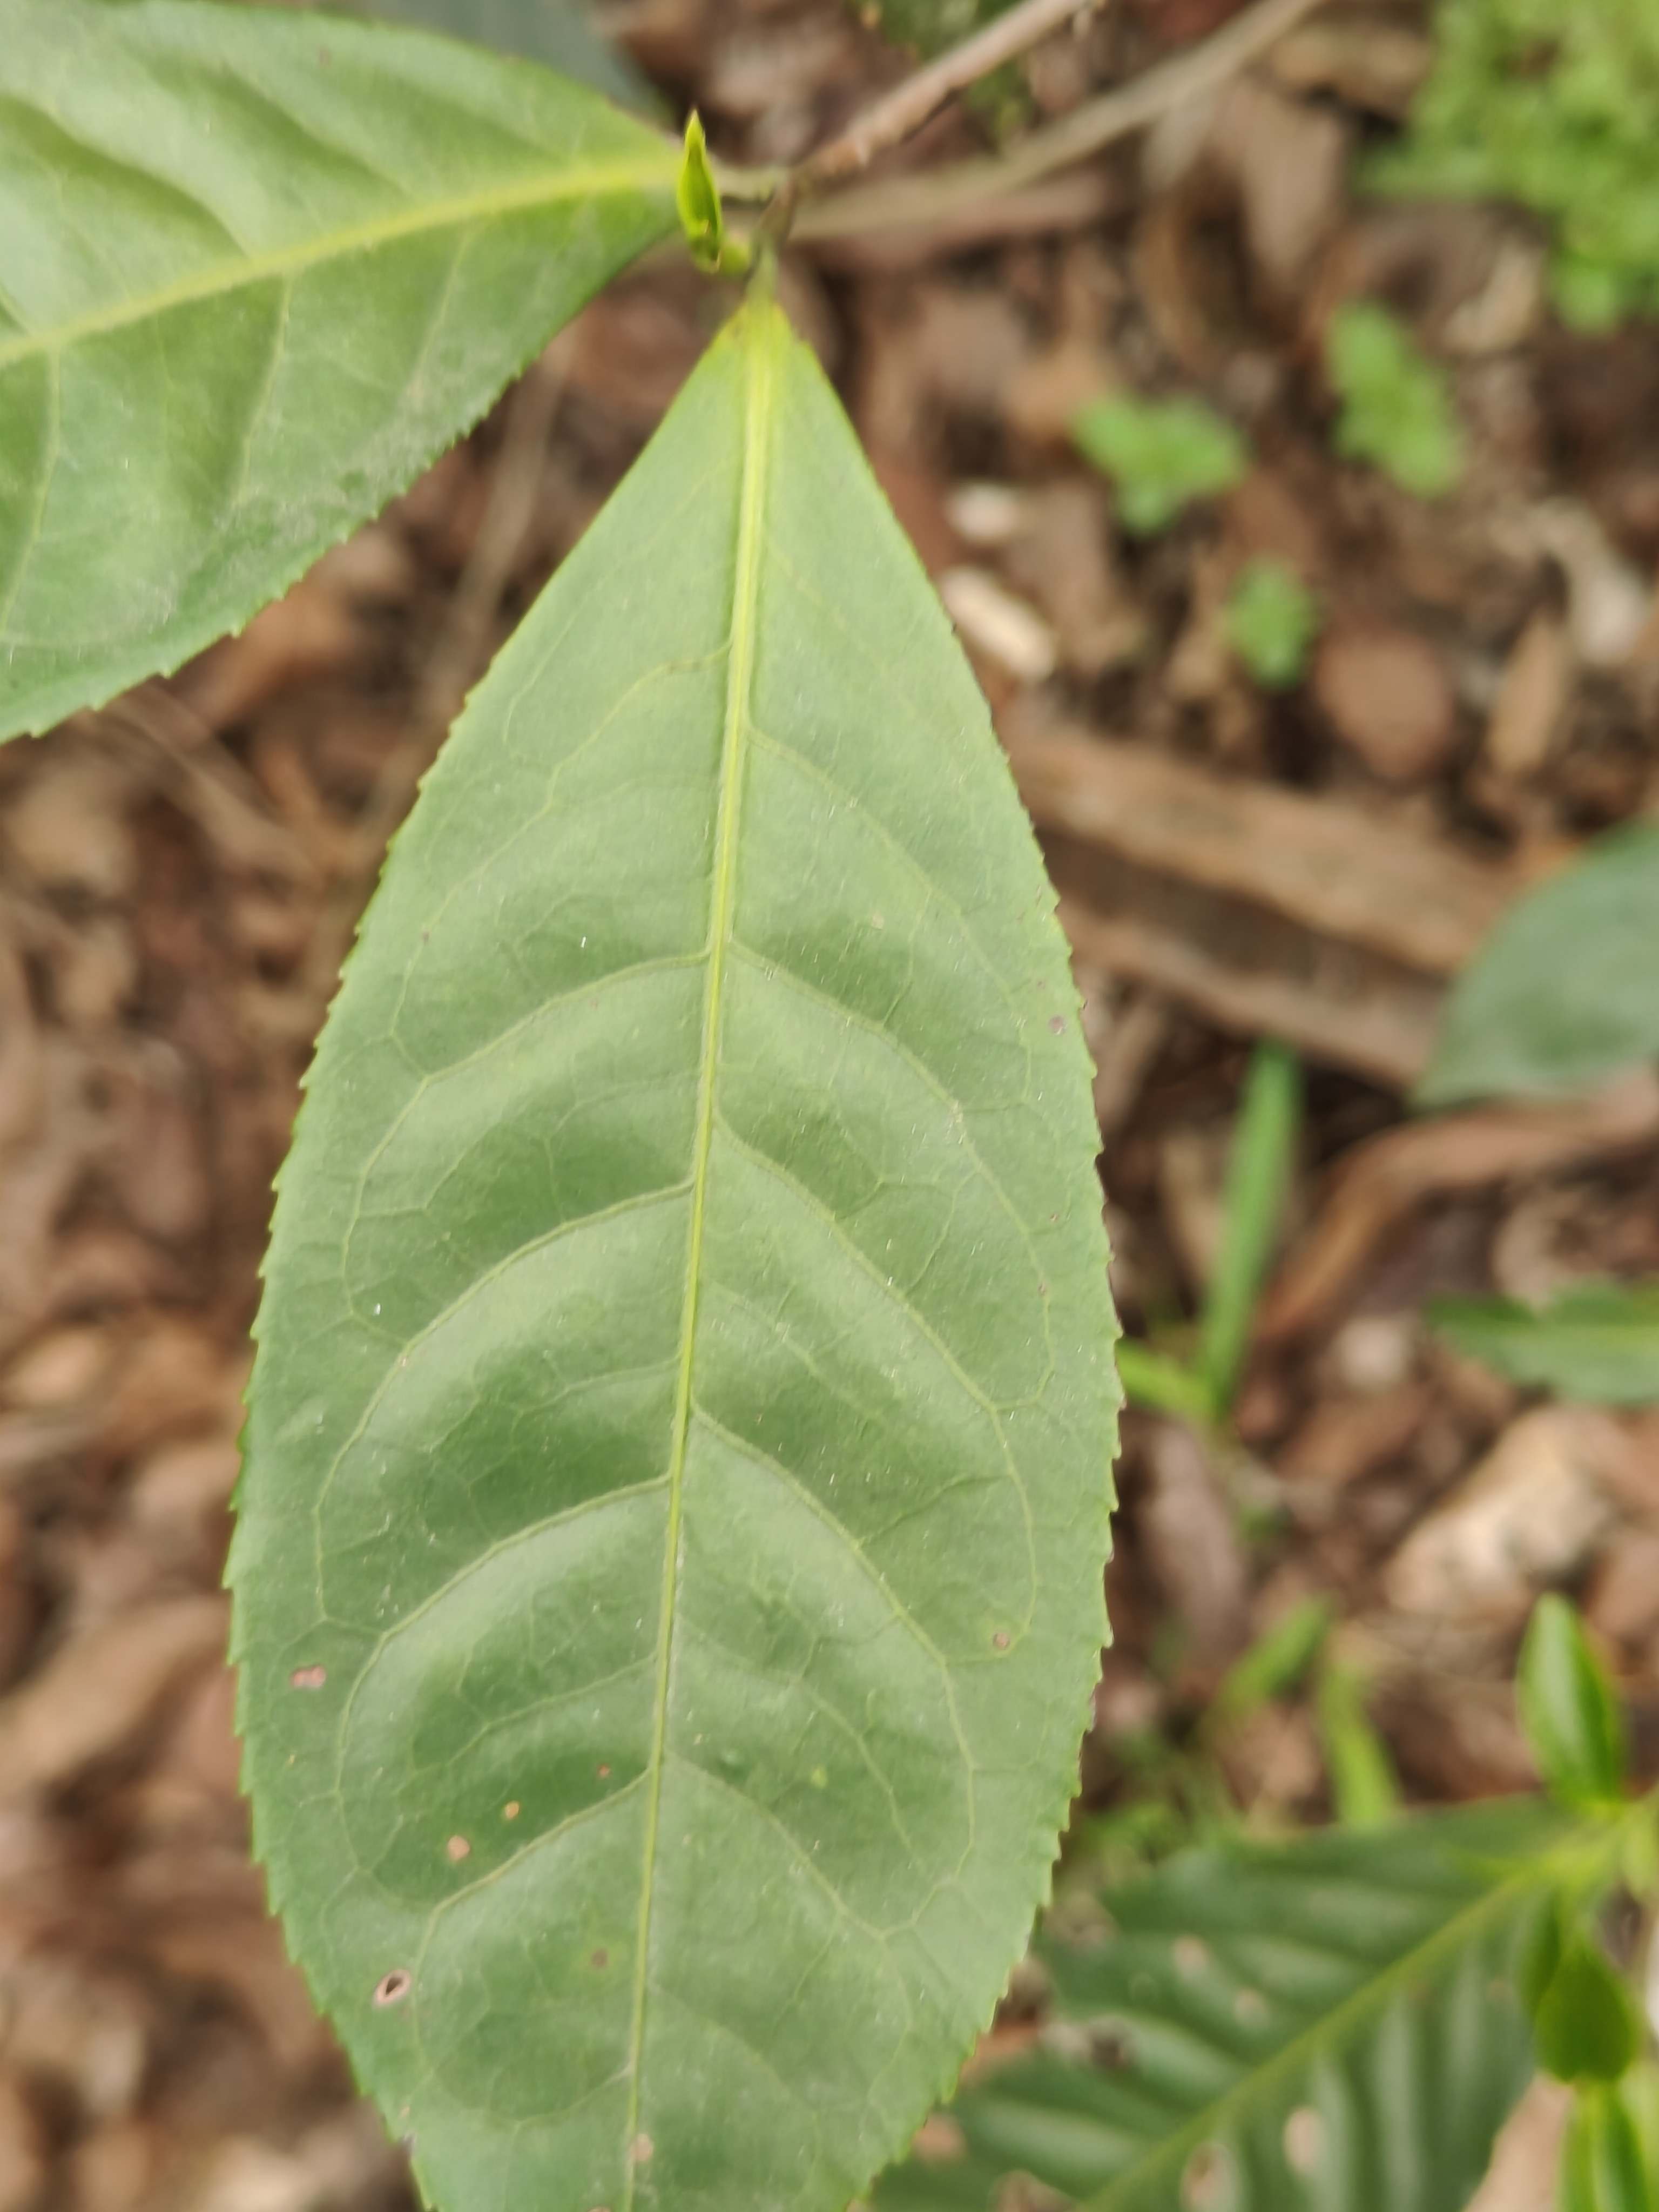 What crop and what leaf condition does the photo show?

tea, red rust
